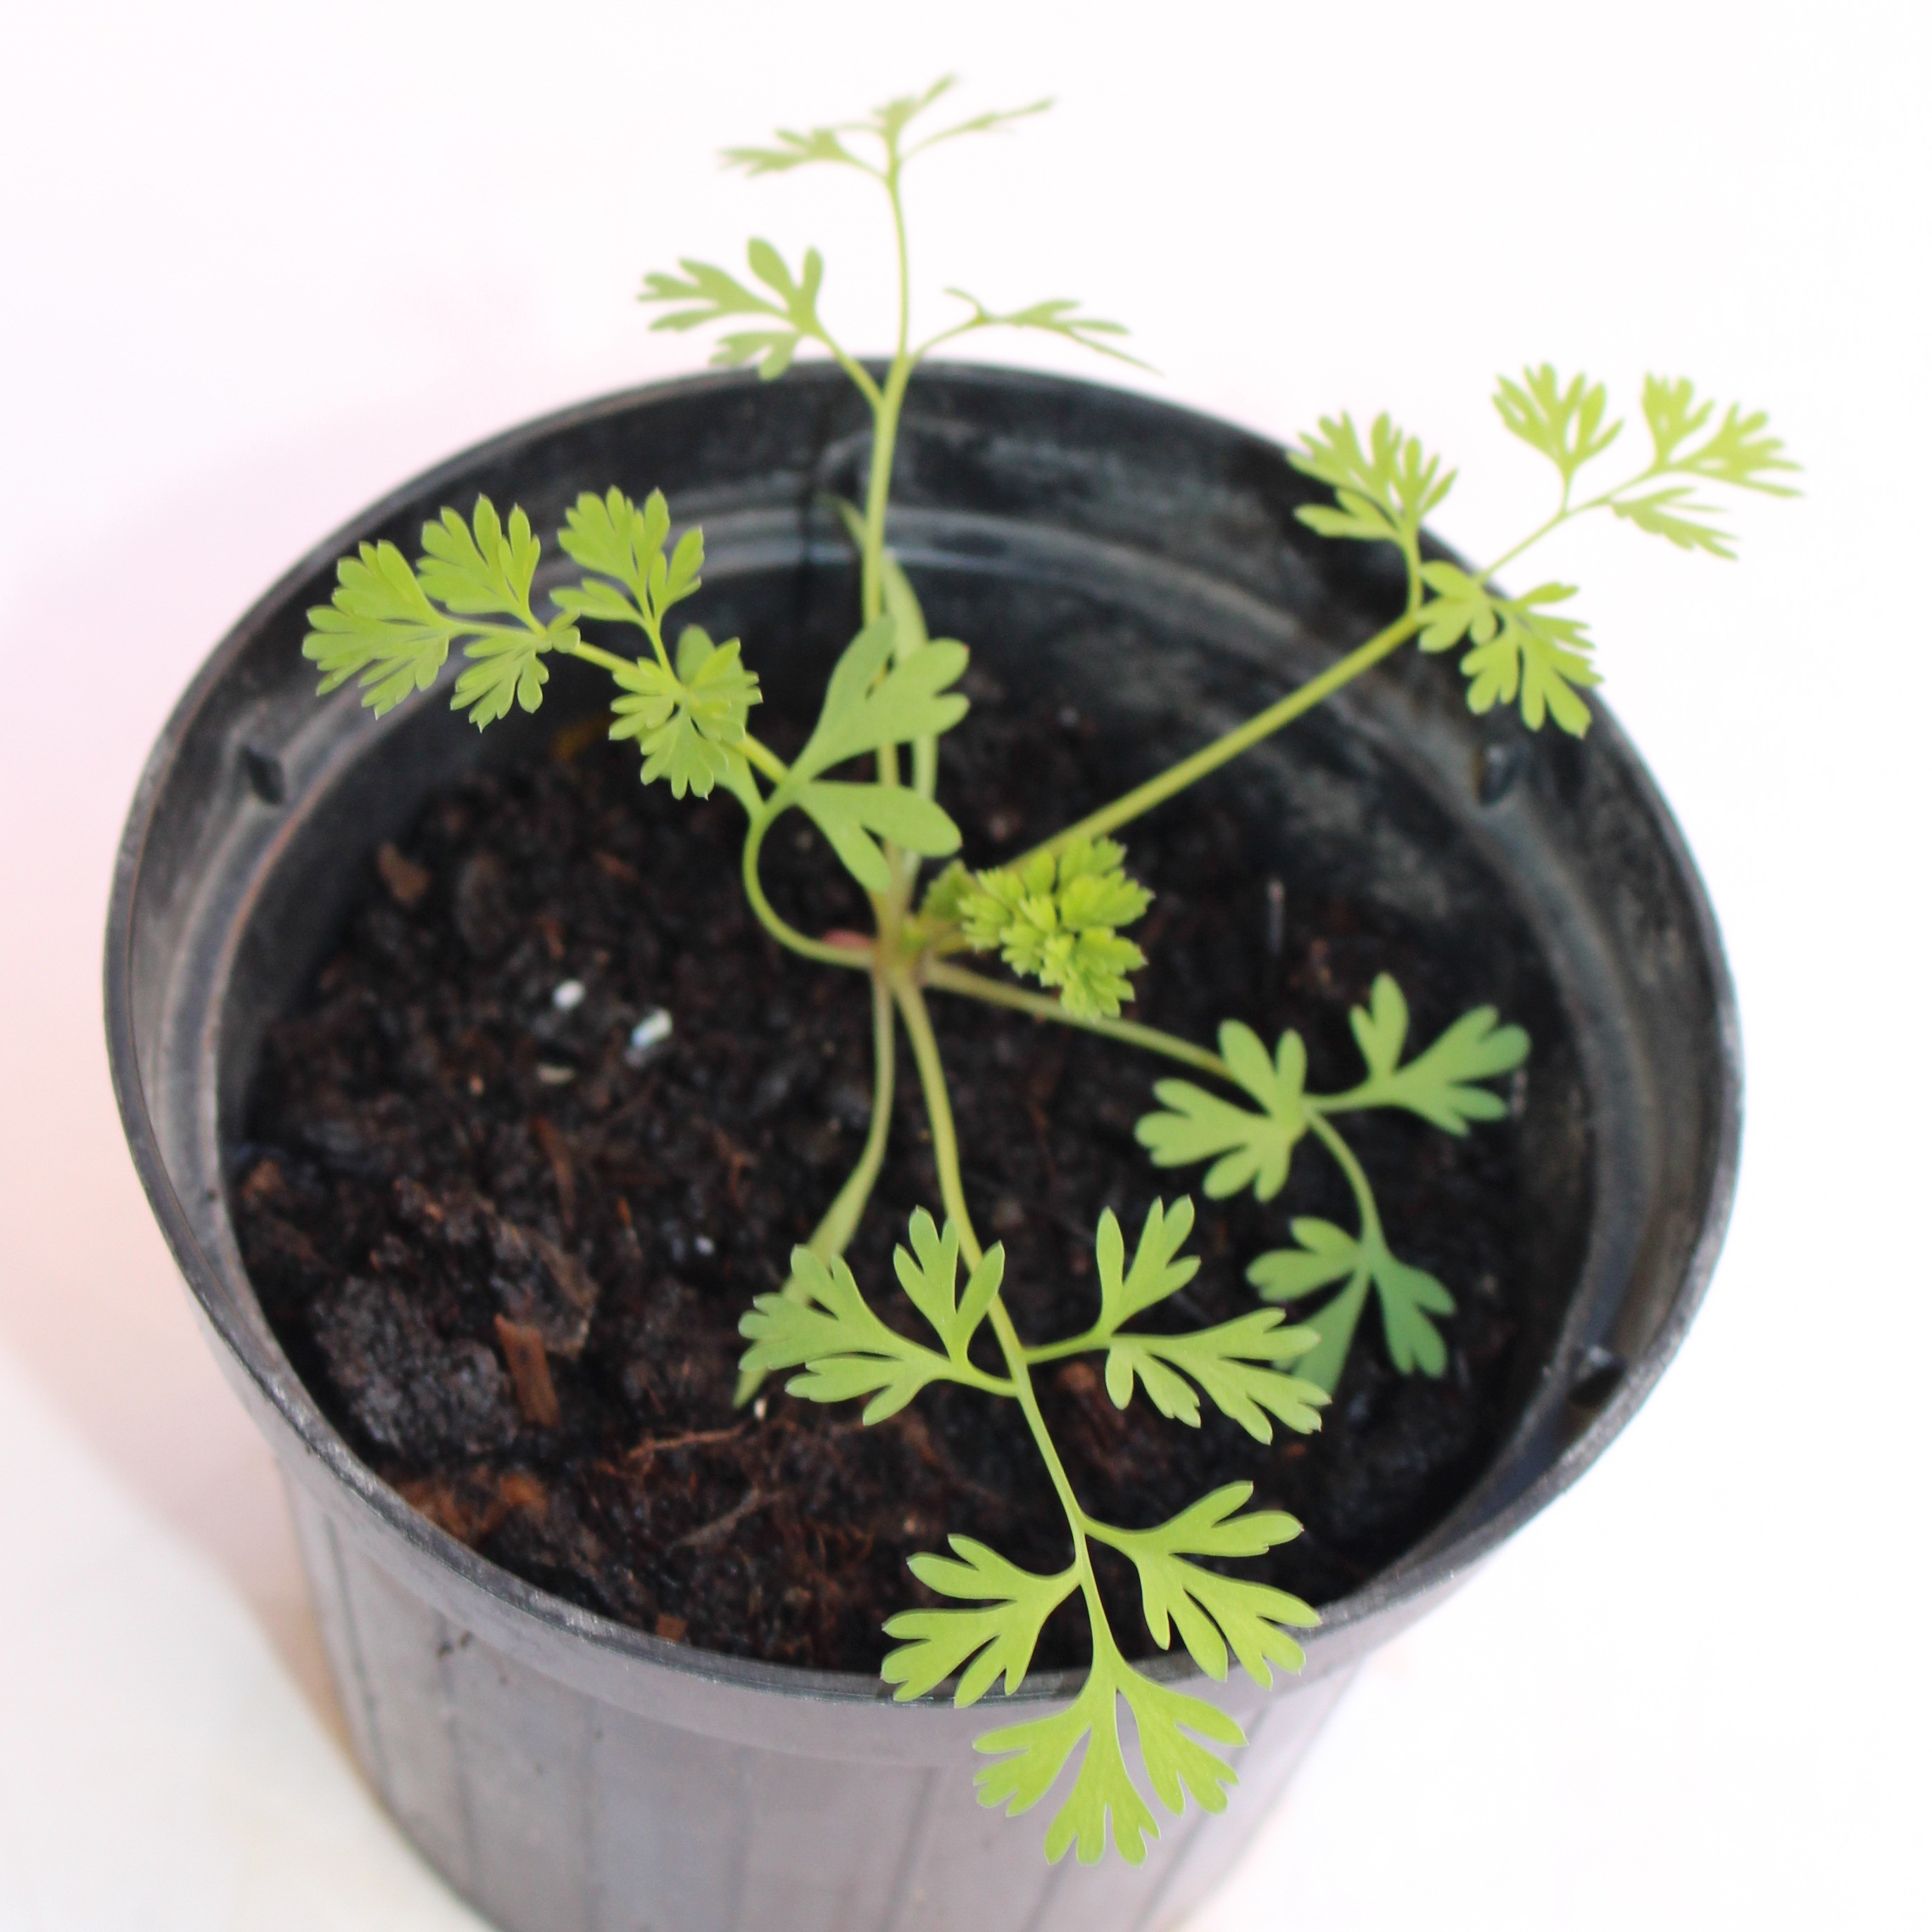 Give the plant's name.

Fumaria officinalis
